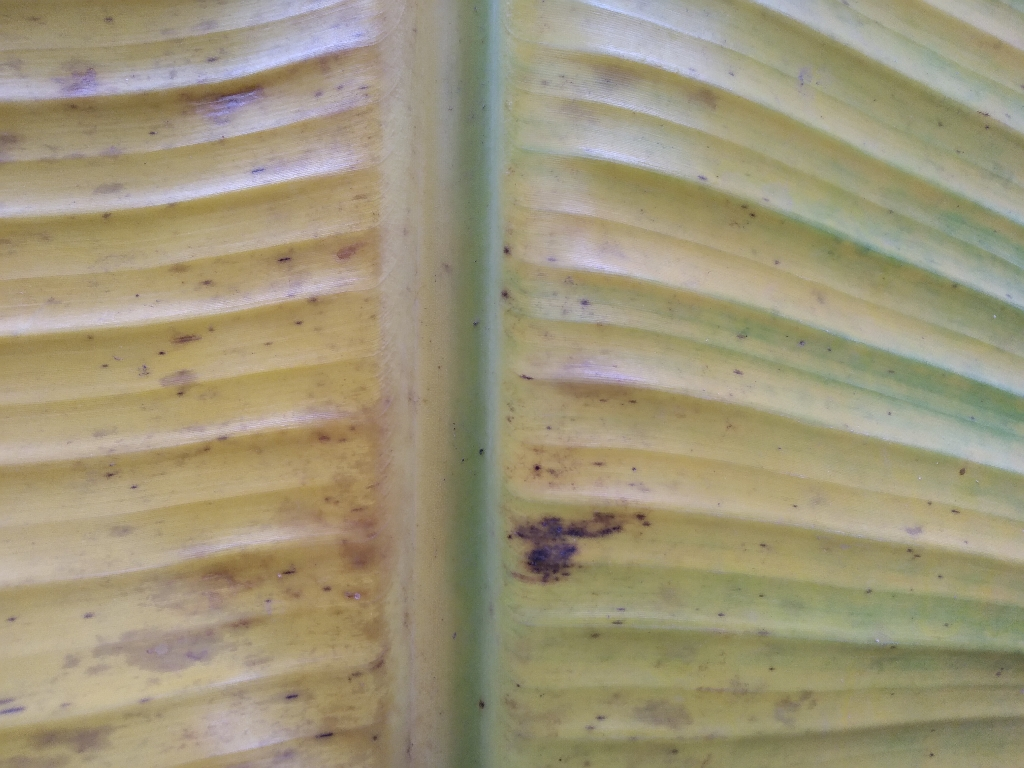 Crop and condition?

banana, fusarium wilt race 1
